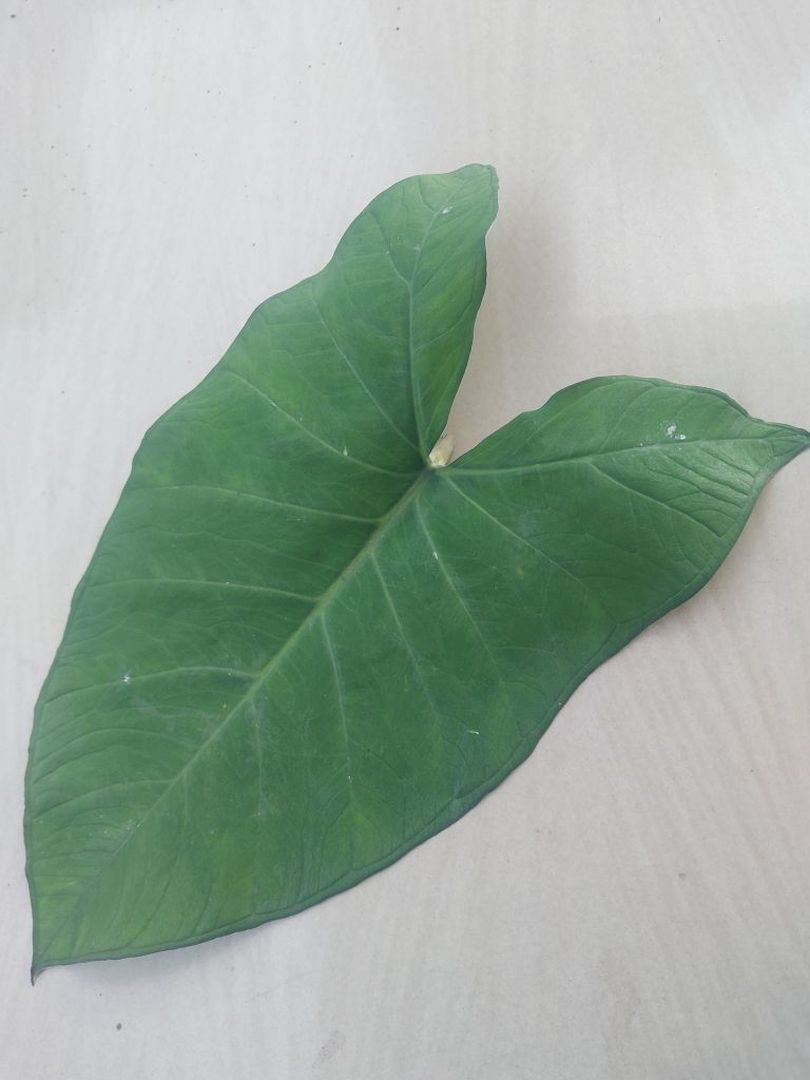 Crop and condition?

taro, healthy
